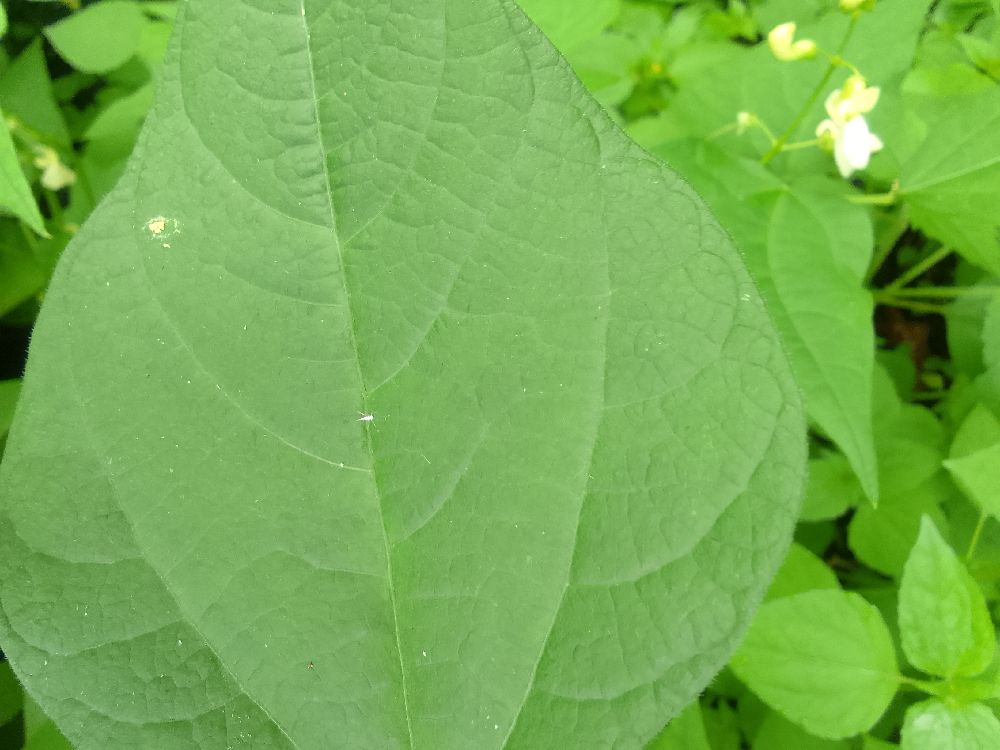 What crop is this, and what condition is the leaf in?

common bean, healthy
